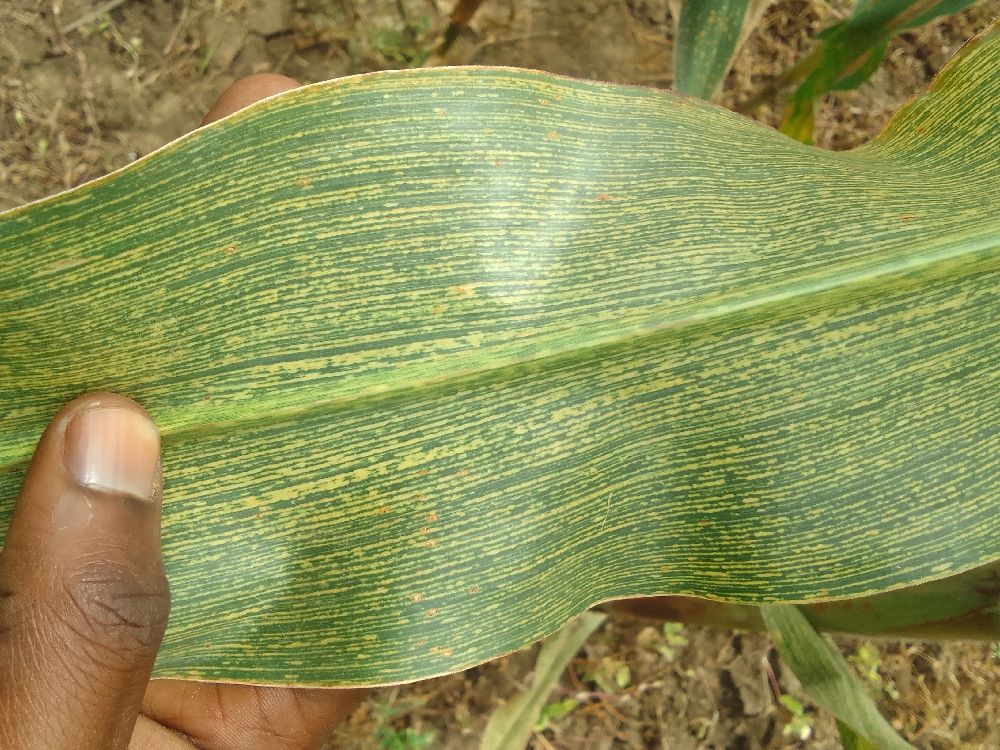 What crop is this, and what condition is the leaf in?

maize, maize streak virus
